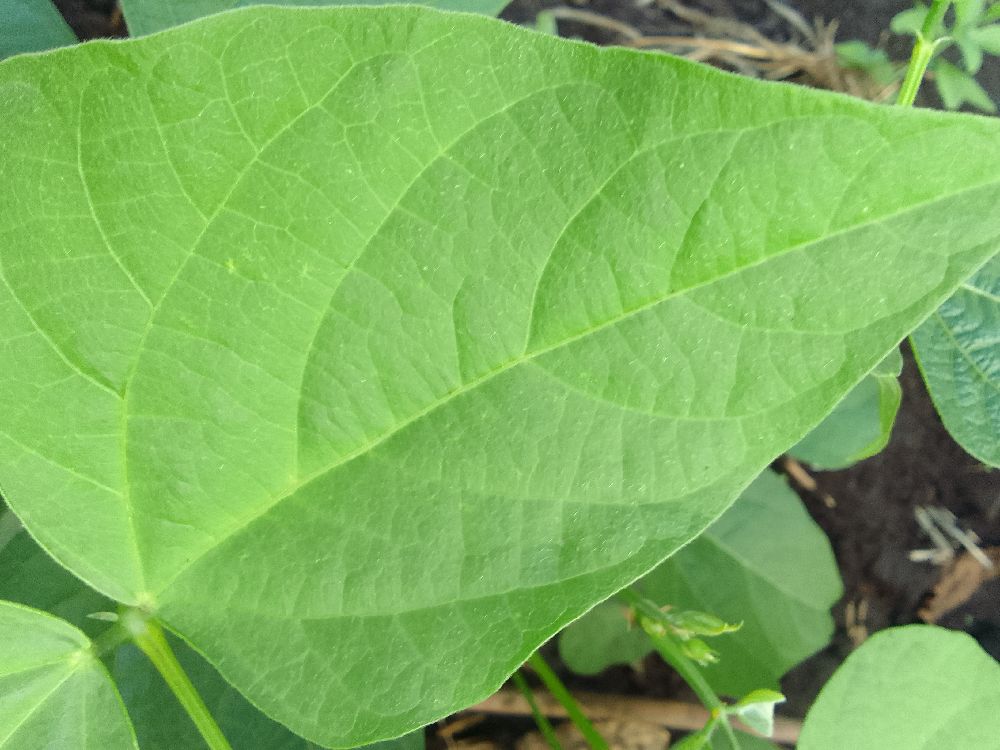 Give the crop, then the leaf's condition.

common bean, healthy
